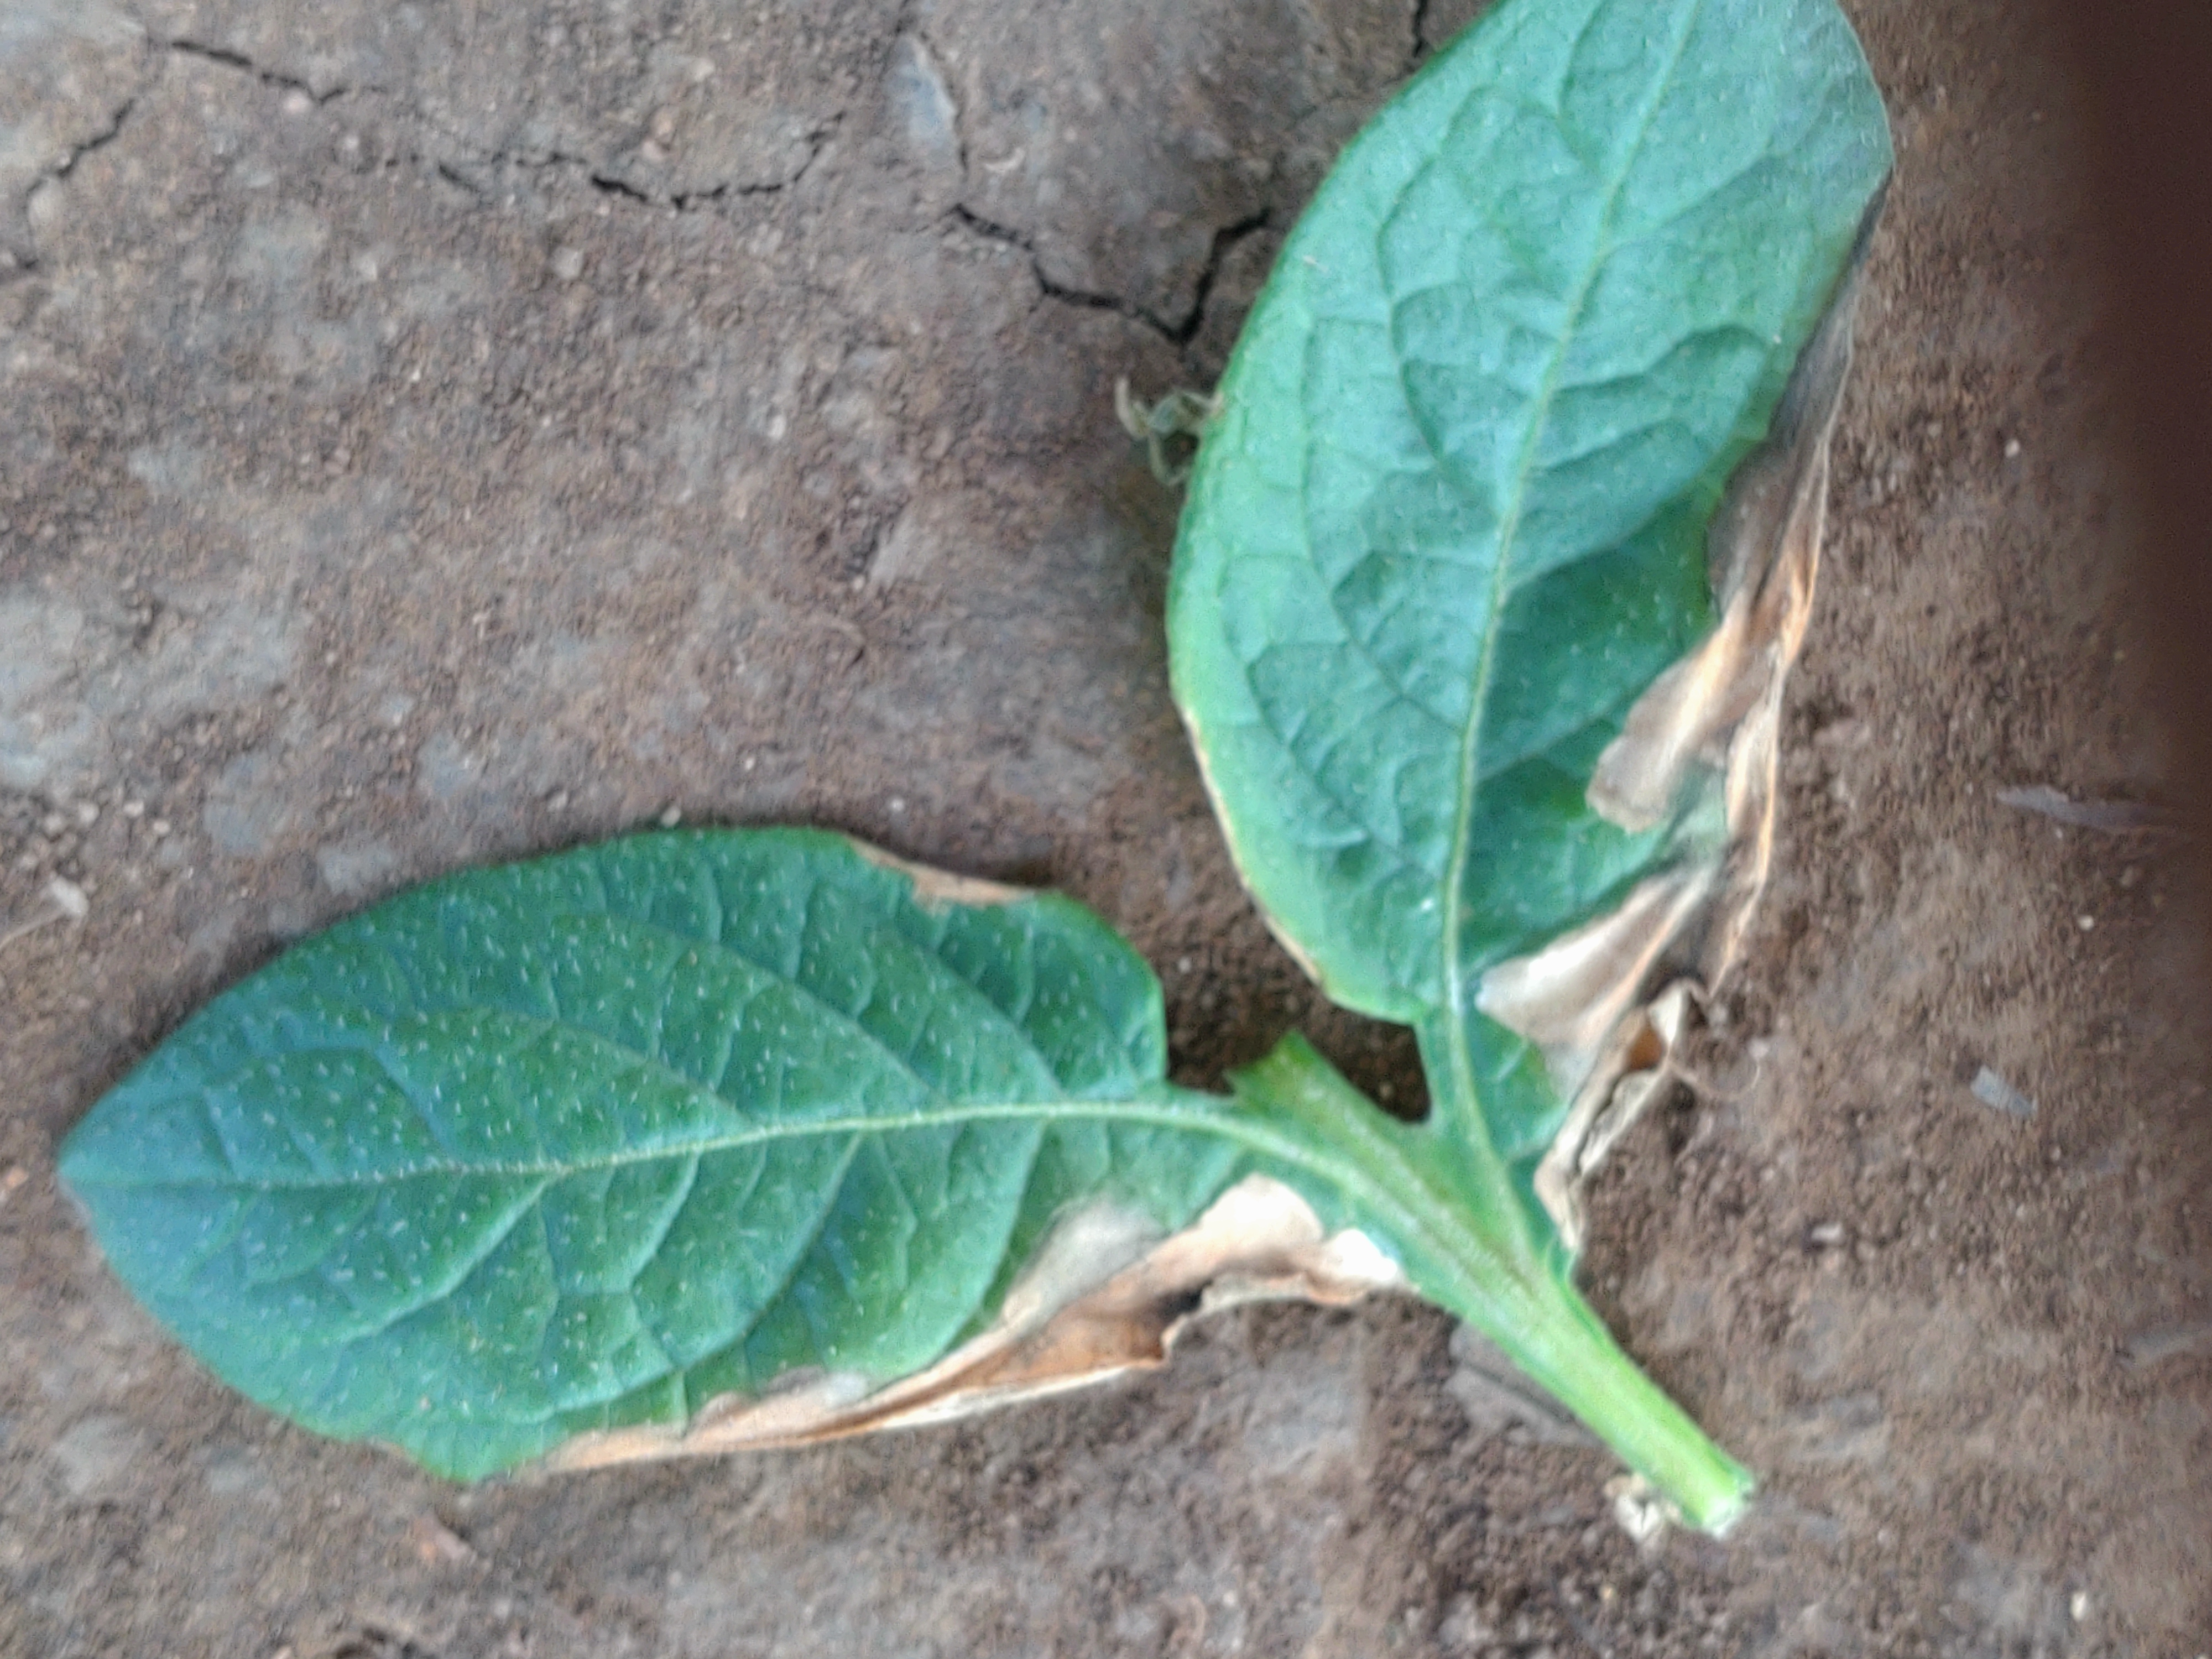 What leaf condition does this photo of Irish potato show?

early blight
